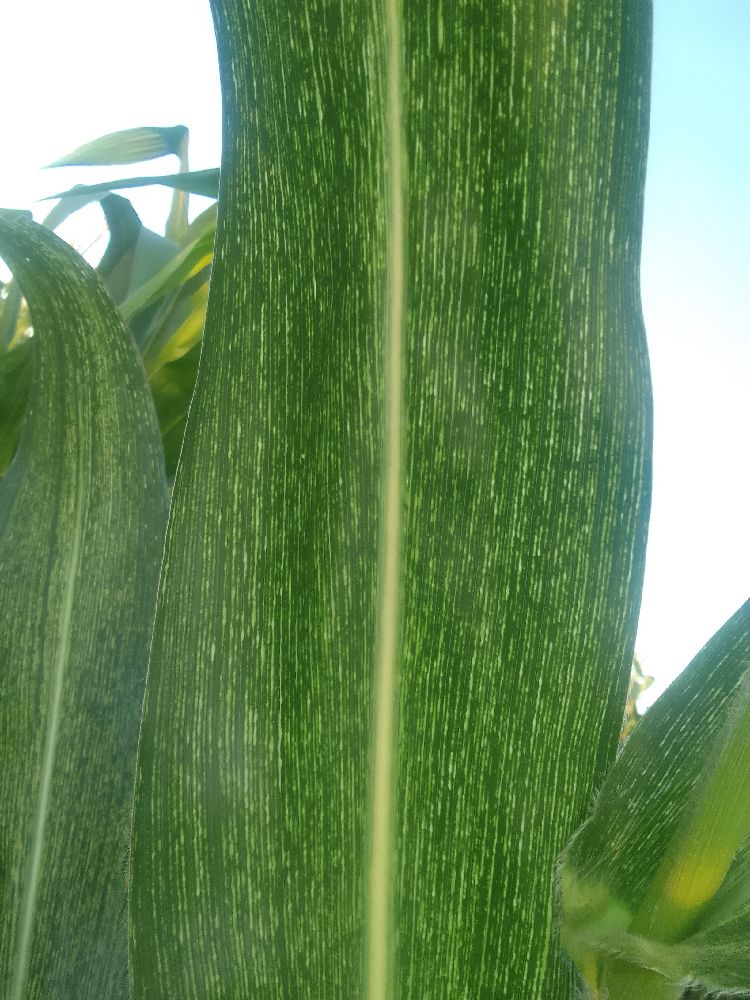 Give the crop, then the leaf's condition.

maize, maize streak virus
